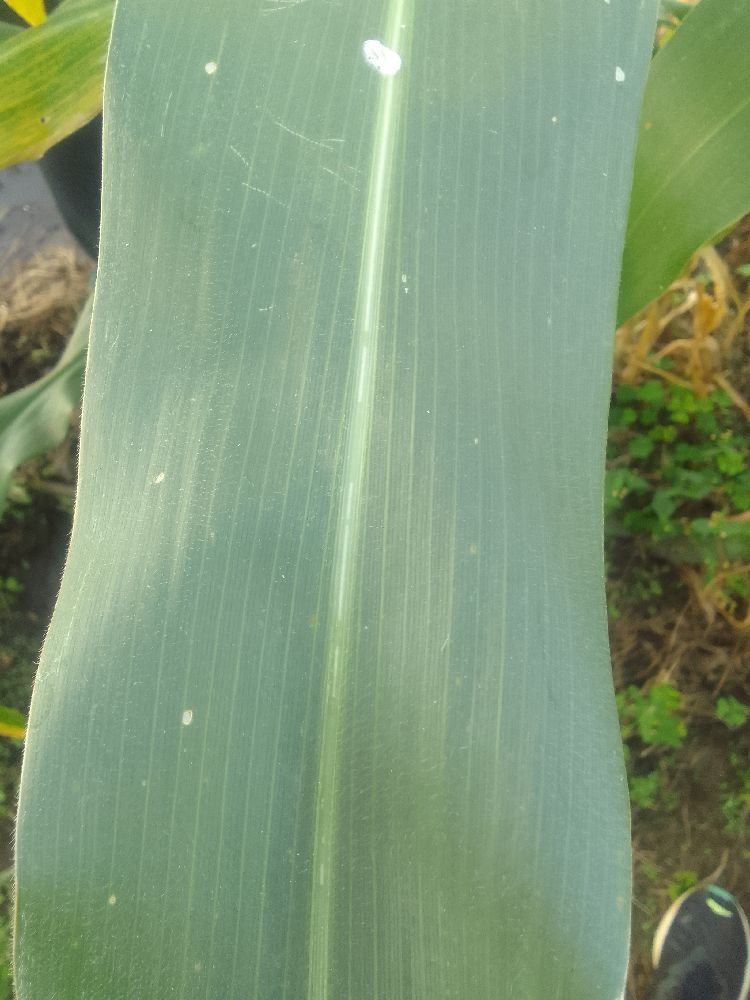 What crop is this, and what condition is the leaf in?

maize, healthy
